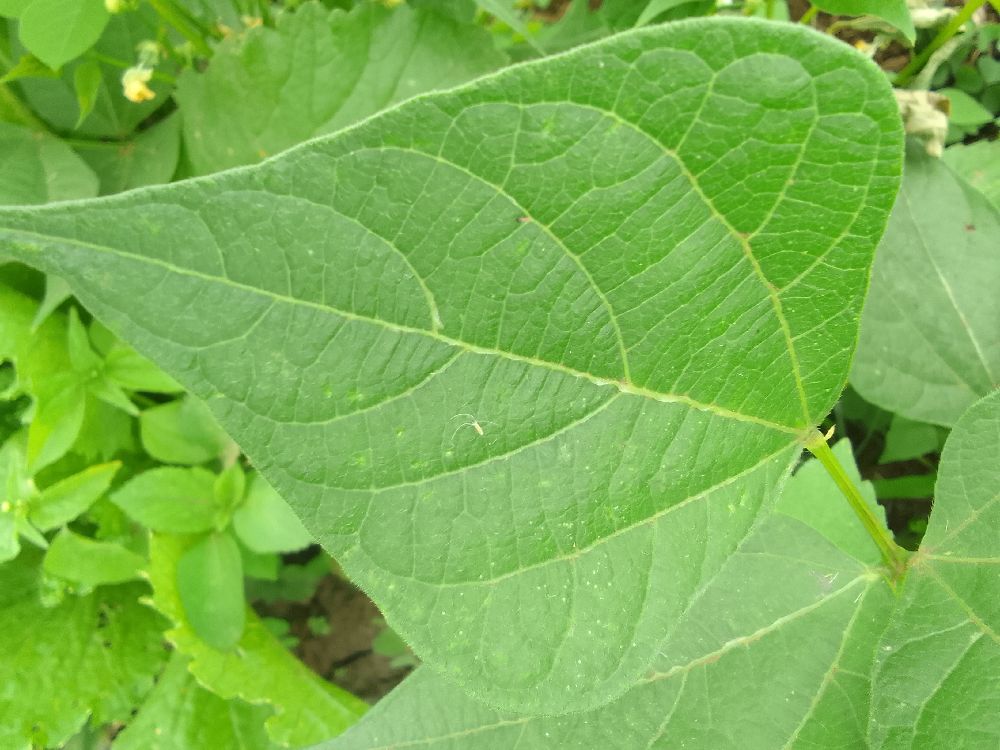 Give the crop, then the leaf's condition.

common bean, healthy
